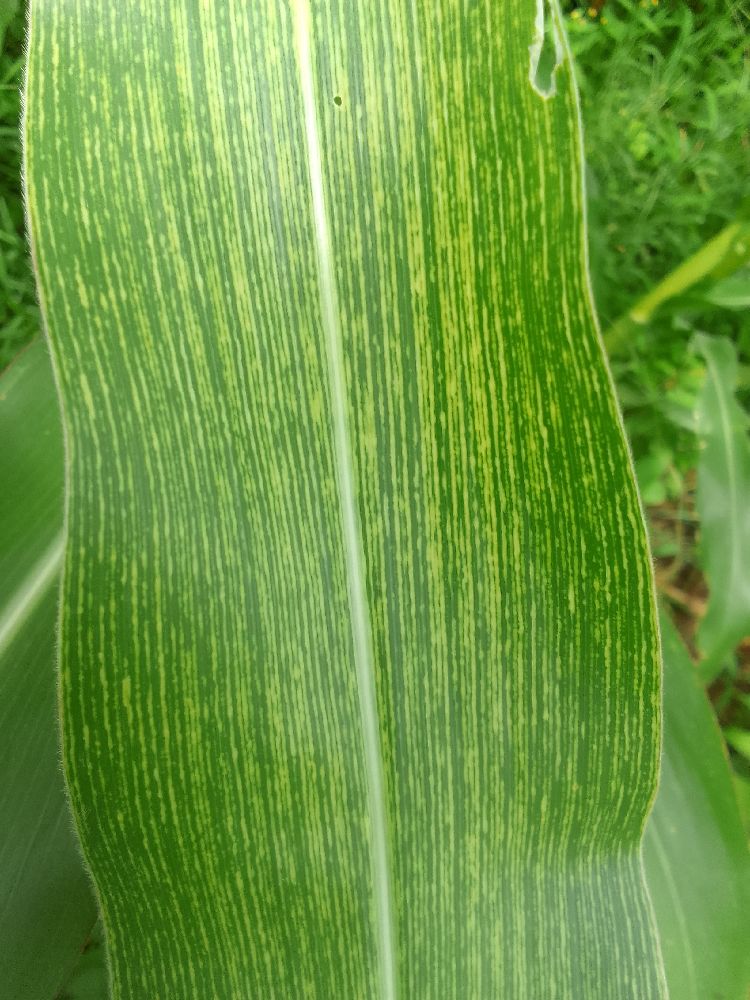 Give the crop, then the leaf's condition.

maize, maize streak virus
